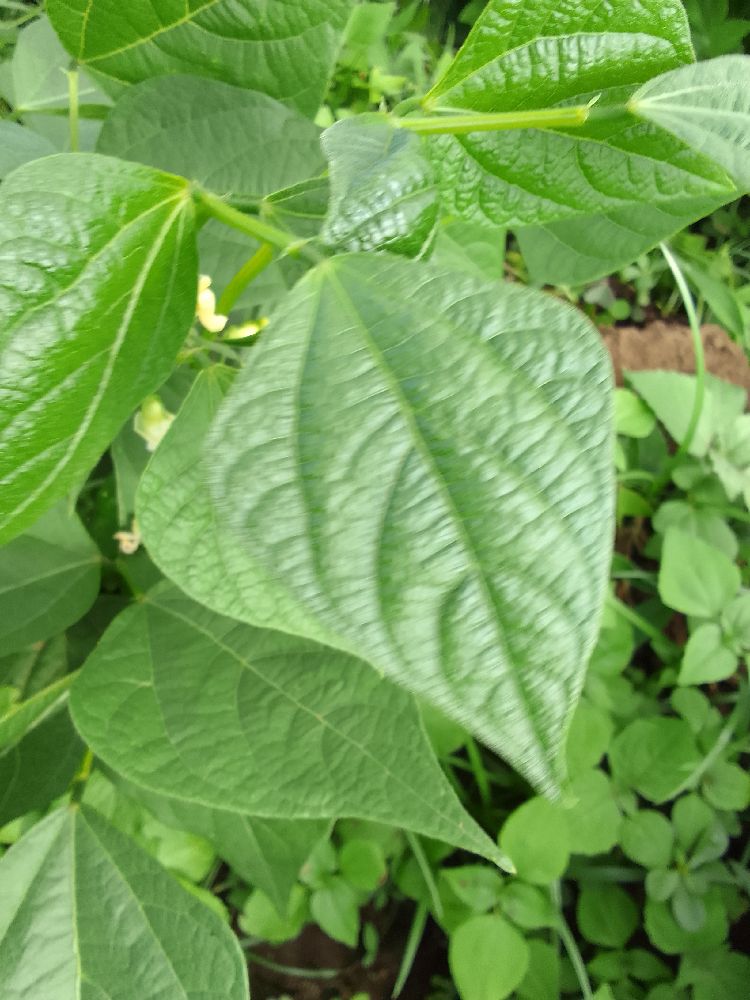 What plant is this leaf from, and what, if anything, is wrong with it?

common bean, healthy
